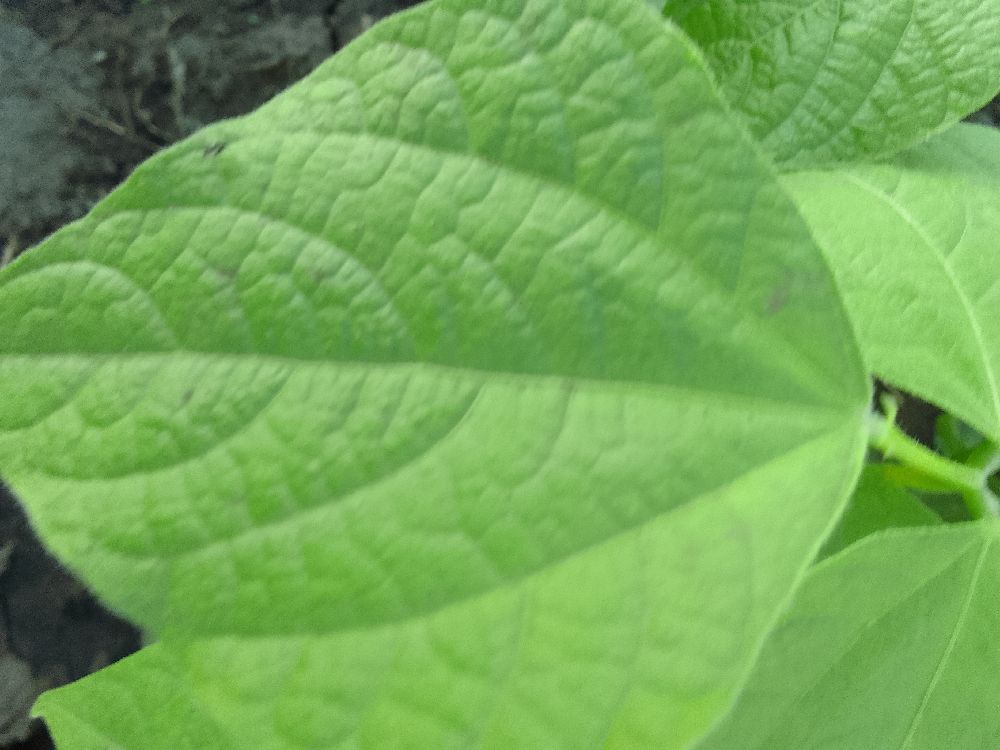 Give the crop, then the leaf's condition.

common bean, healthy
